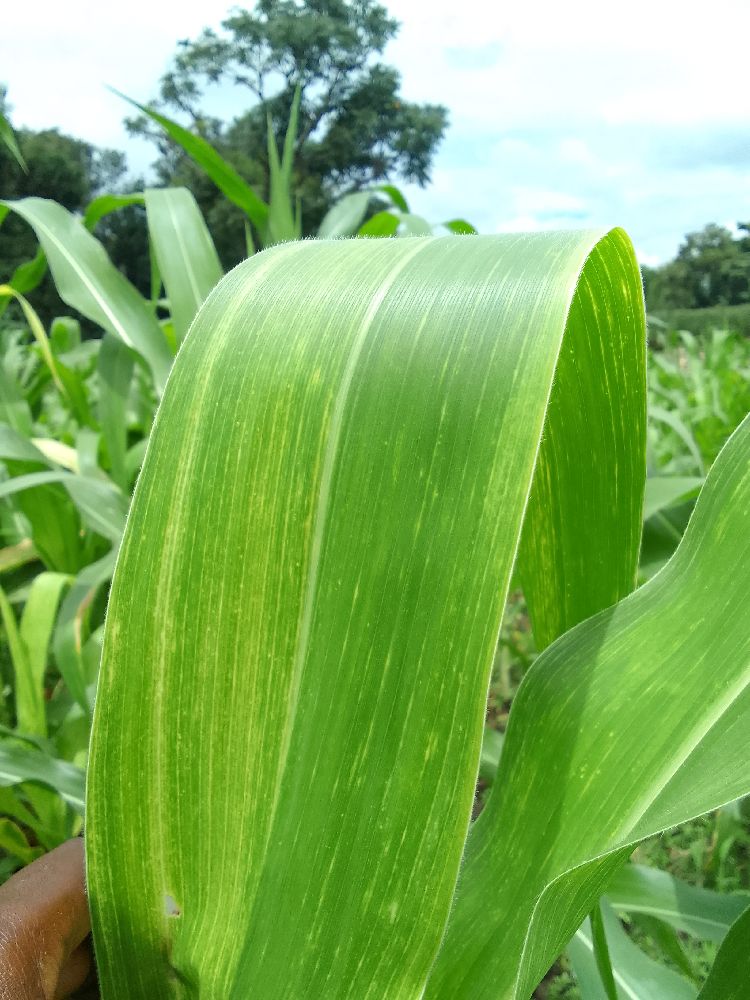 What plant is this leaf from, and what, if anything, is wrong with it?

maize, maize lethal necrosis
